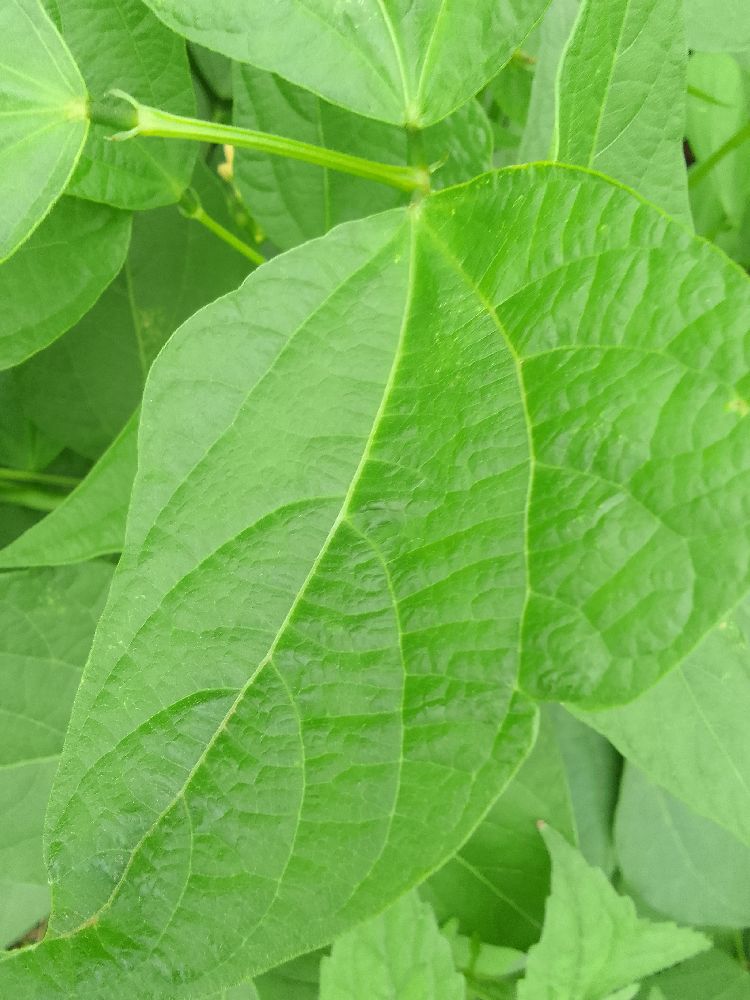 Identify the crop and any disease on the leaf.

common bean, healthy
